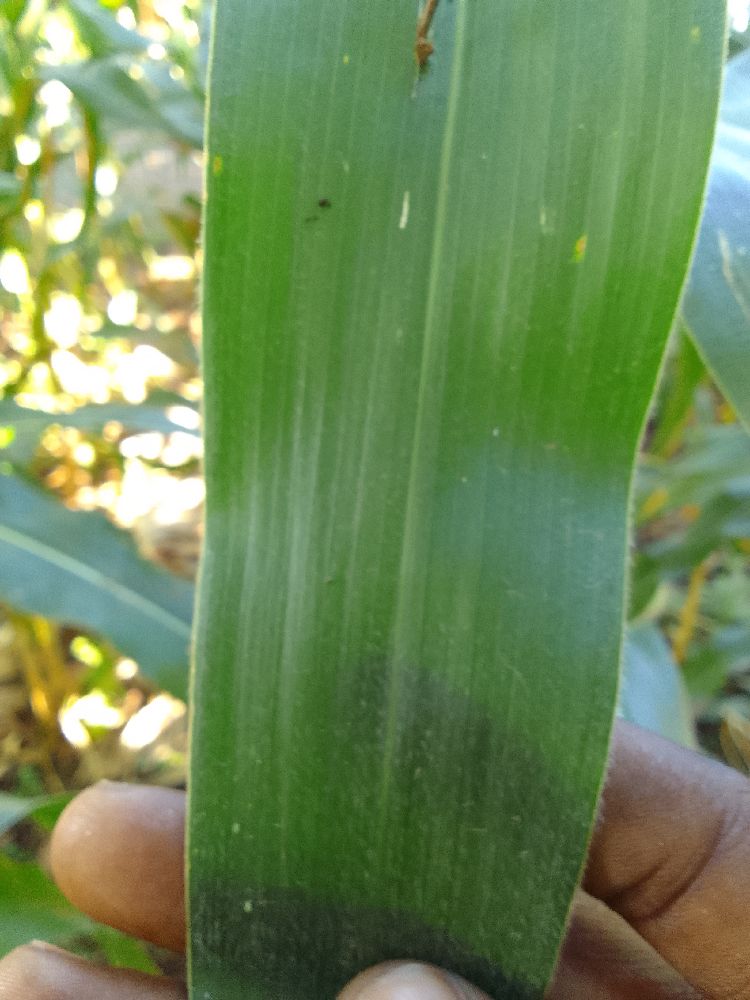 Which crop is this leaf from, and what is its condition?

maize, healthy
